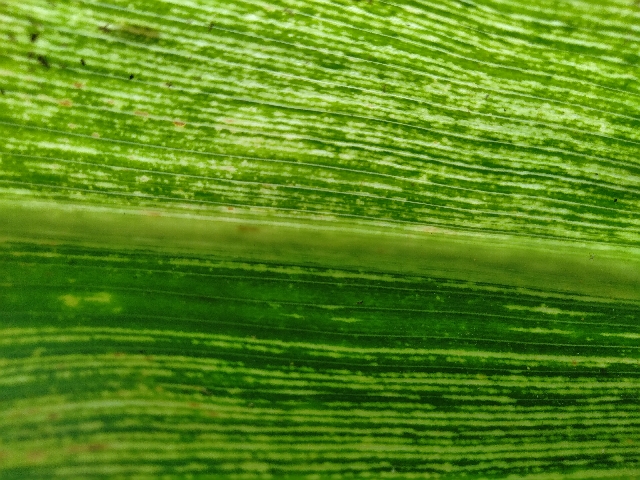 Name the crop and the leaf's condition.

maize, maize streak virus
